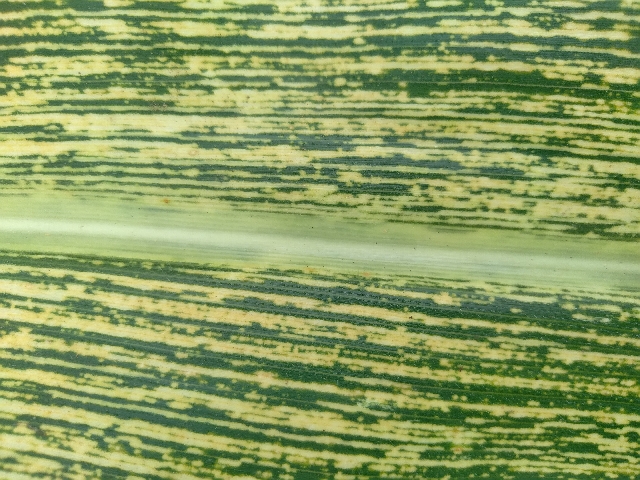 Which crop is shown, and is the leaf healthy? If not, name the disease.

maize, maize streak virus
